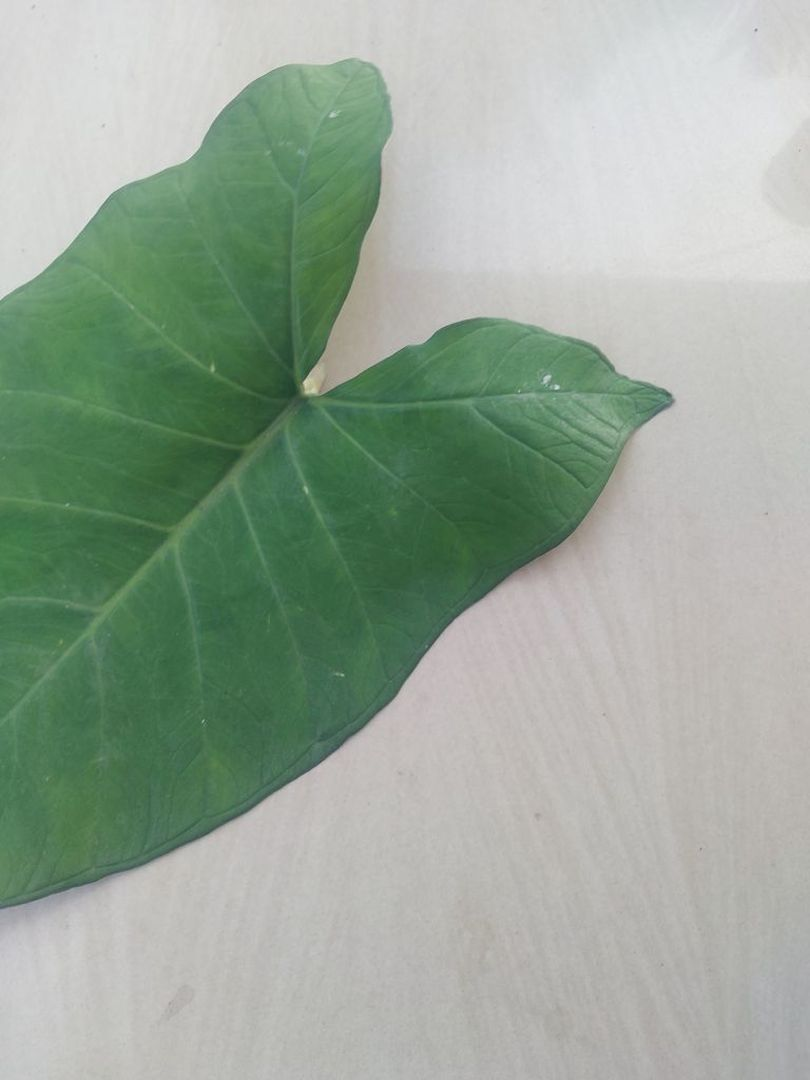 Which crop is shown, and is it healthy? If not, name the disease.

taro, healthy
